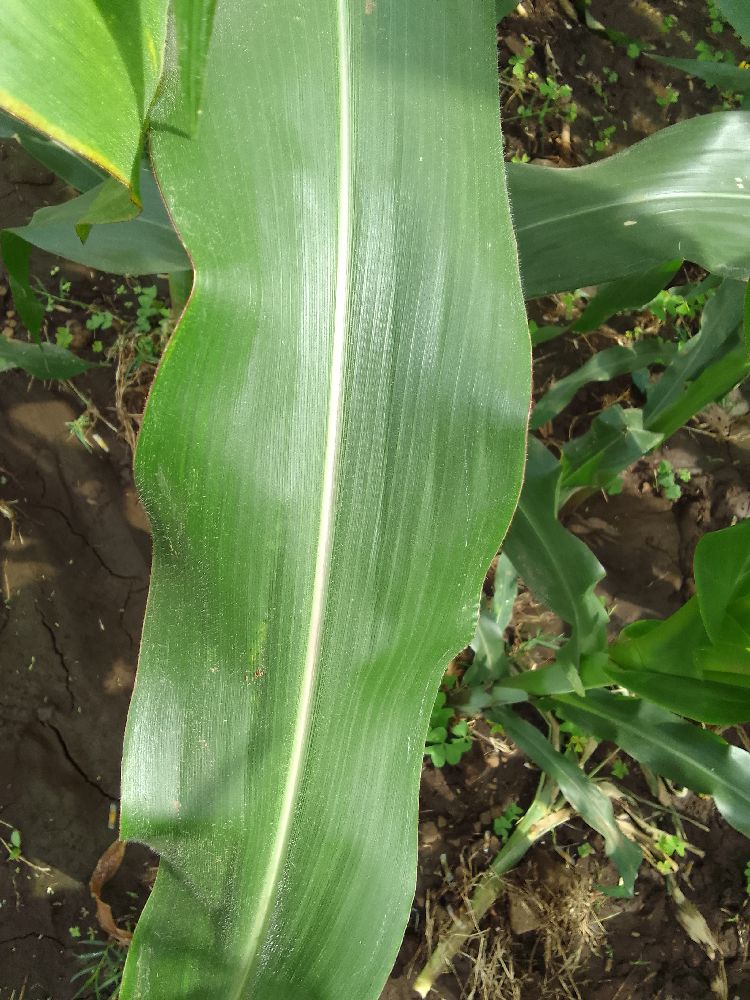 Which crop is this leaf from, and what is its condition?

maize, healthy
